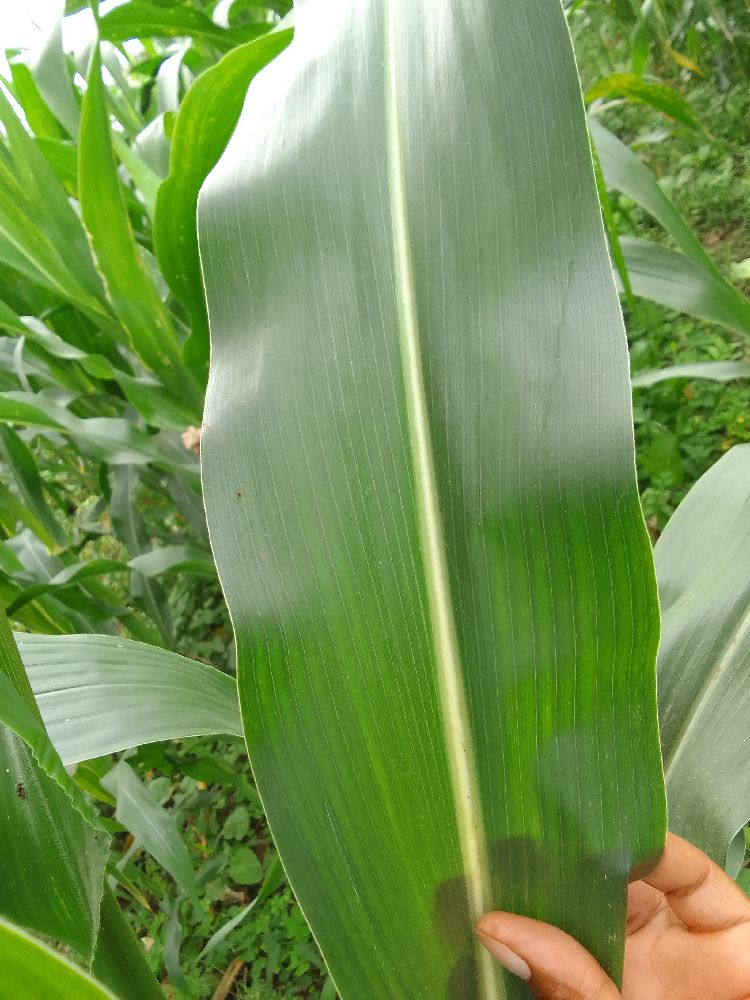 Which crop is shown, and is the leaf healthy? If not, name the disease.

maize, healthy
